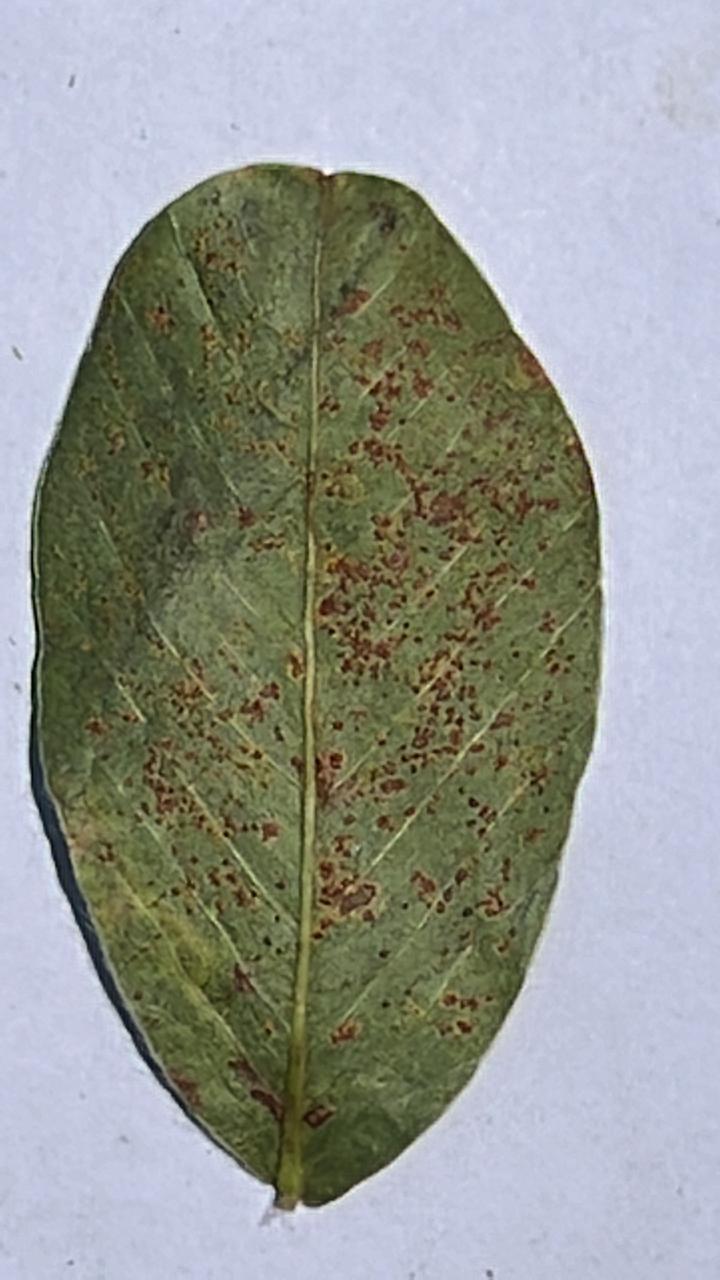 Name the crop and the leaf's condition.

peanut, puccinia arachidis
